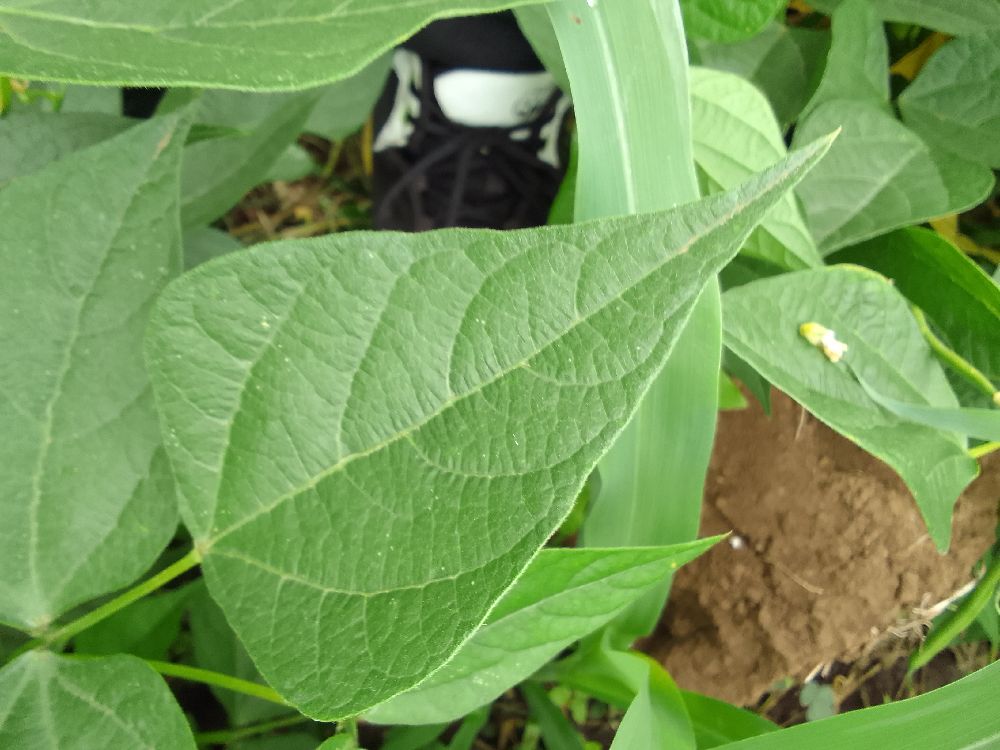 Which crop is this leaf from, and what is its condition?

common bean, healthy
